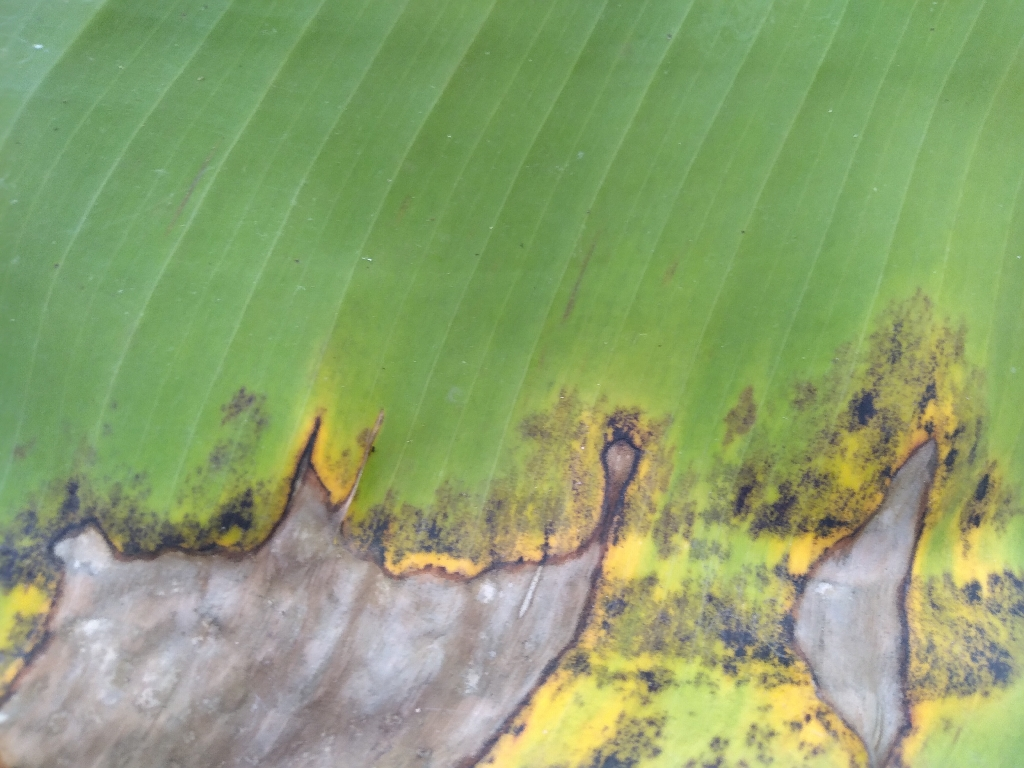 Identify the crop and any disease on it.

banana, black sigatoka
